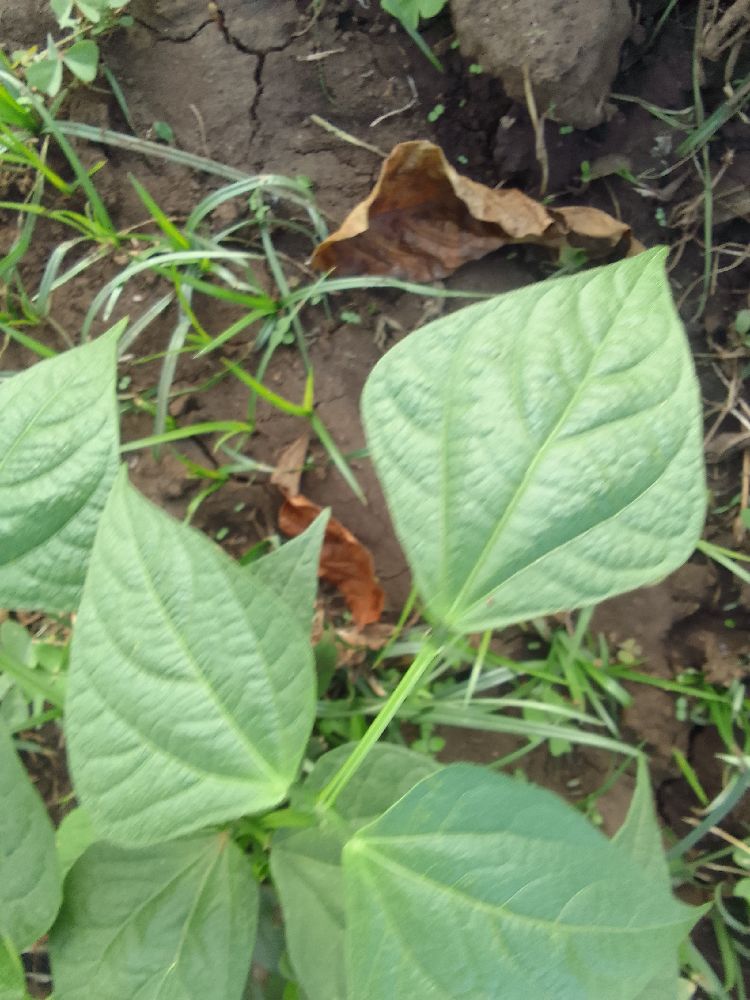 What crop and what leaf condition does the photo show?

common bean, healthy
